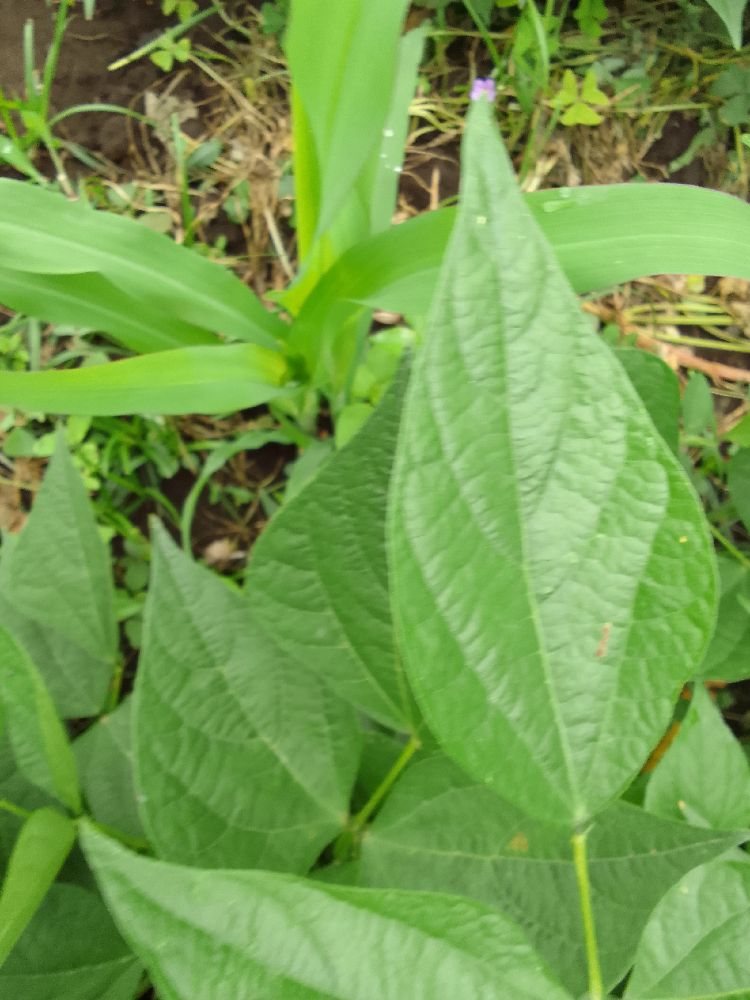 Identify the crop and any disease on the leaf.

common bean, healthy
